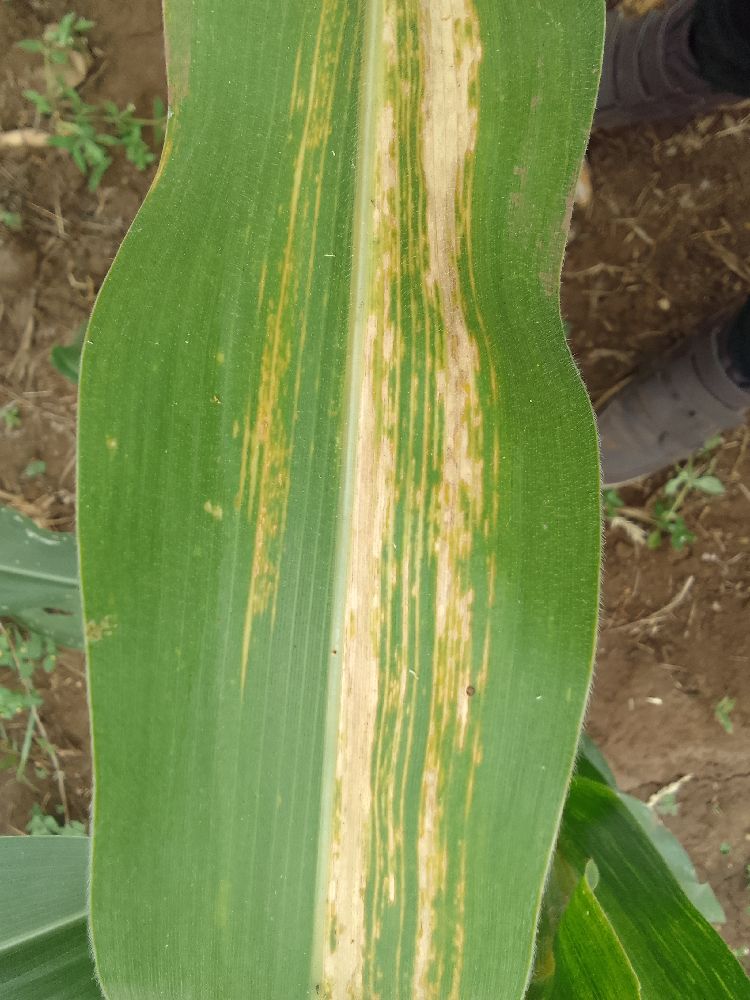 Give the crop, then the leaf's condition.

maize, maize lethal necrosis
